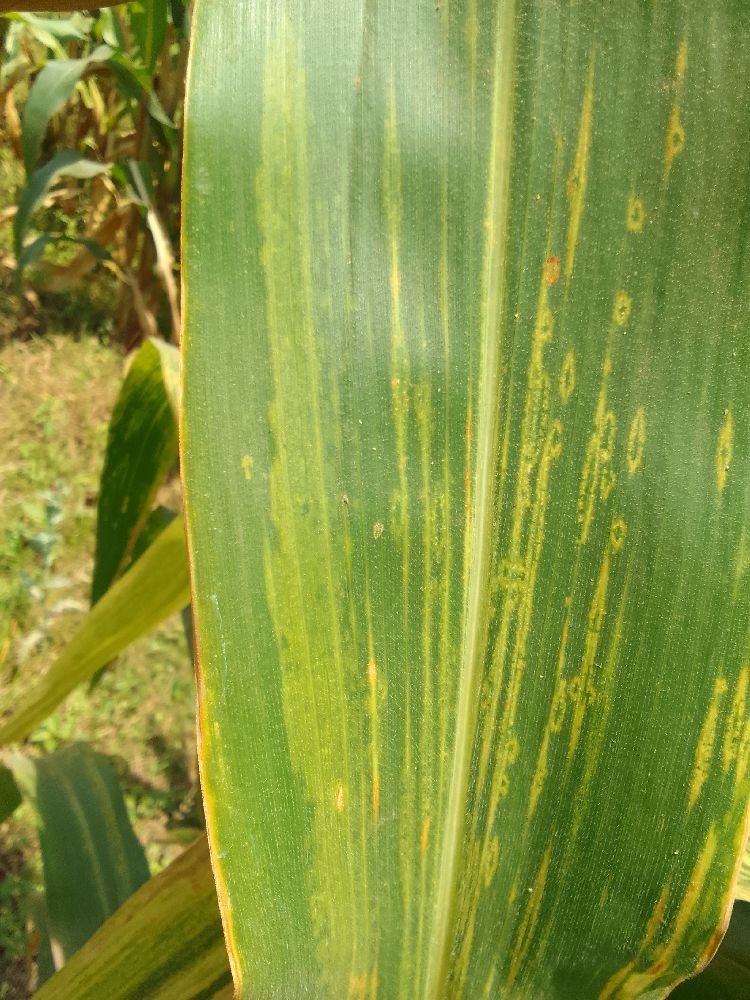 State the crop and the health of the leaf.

maize, maize lethal necrosis
